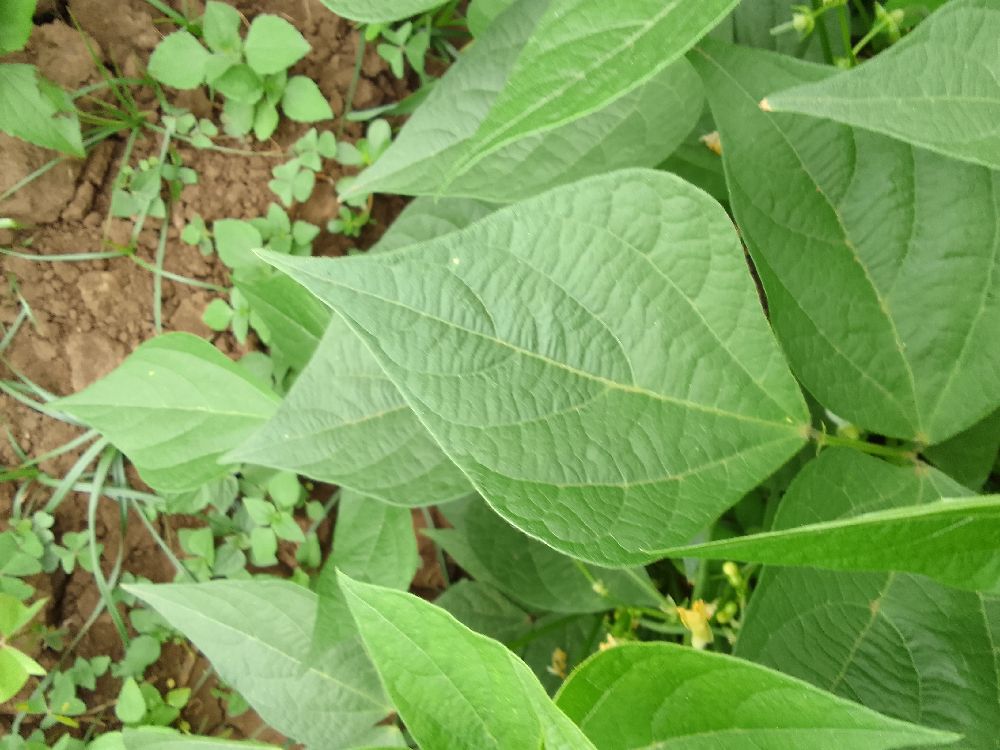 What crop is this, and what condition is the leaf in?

common bean, healthy
